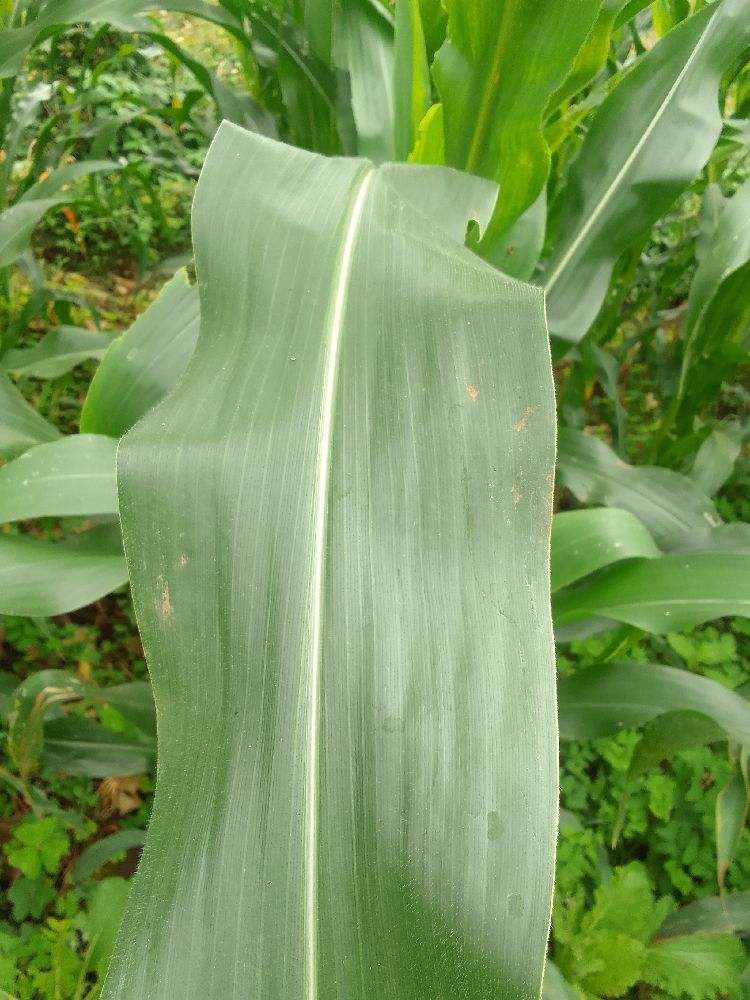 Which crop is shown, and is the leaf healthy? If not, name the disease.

maize, healthy
